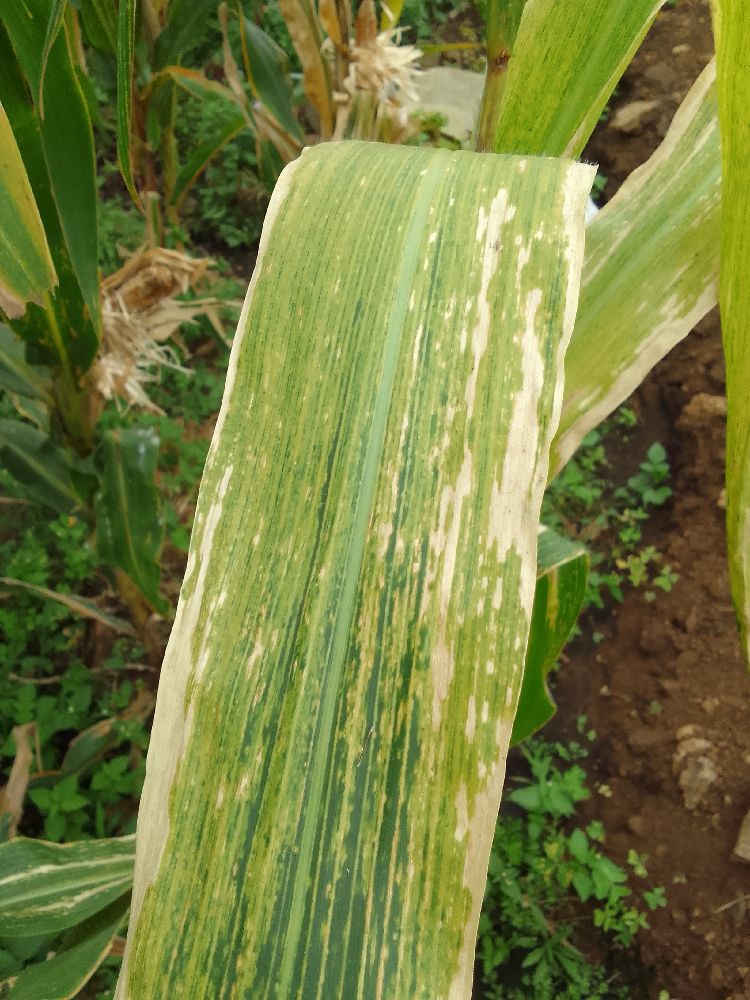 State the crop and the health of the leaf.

maize, maize lethal necrosis
